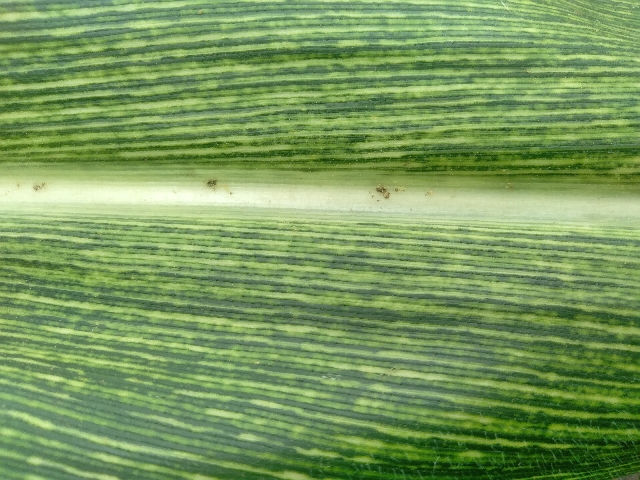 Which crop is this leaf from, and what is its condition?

maize, maize streak virus
